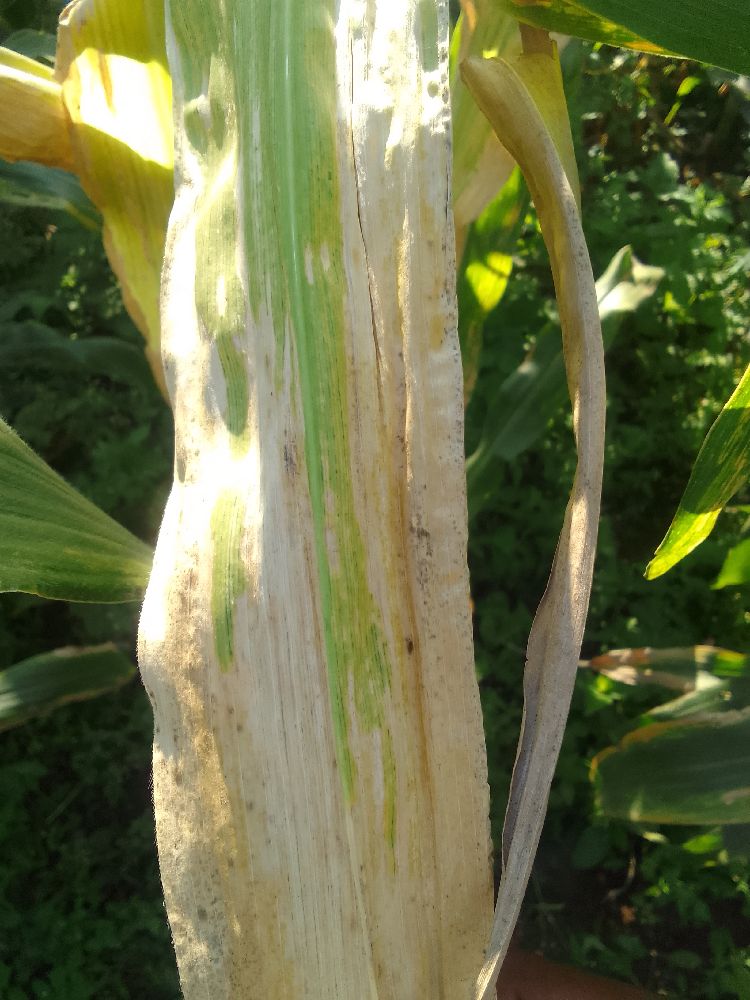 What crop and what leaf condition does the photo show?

maize, maize lethal necrosis
